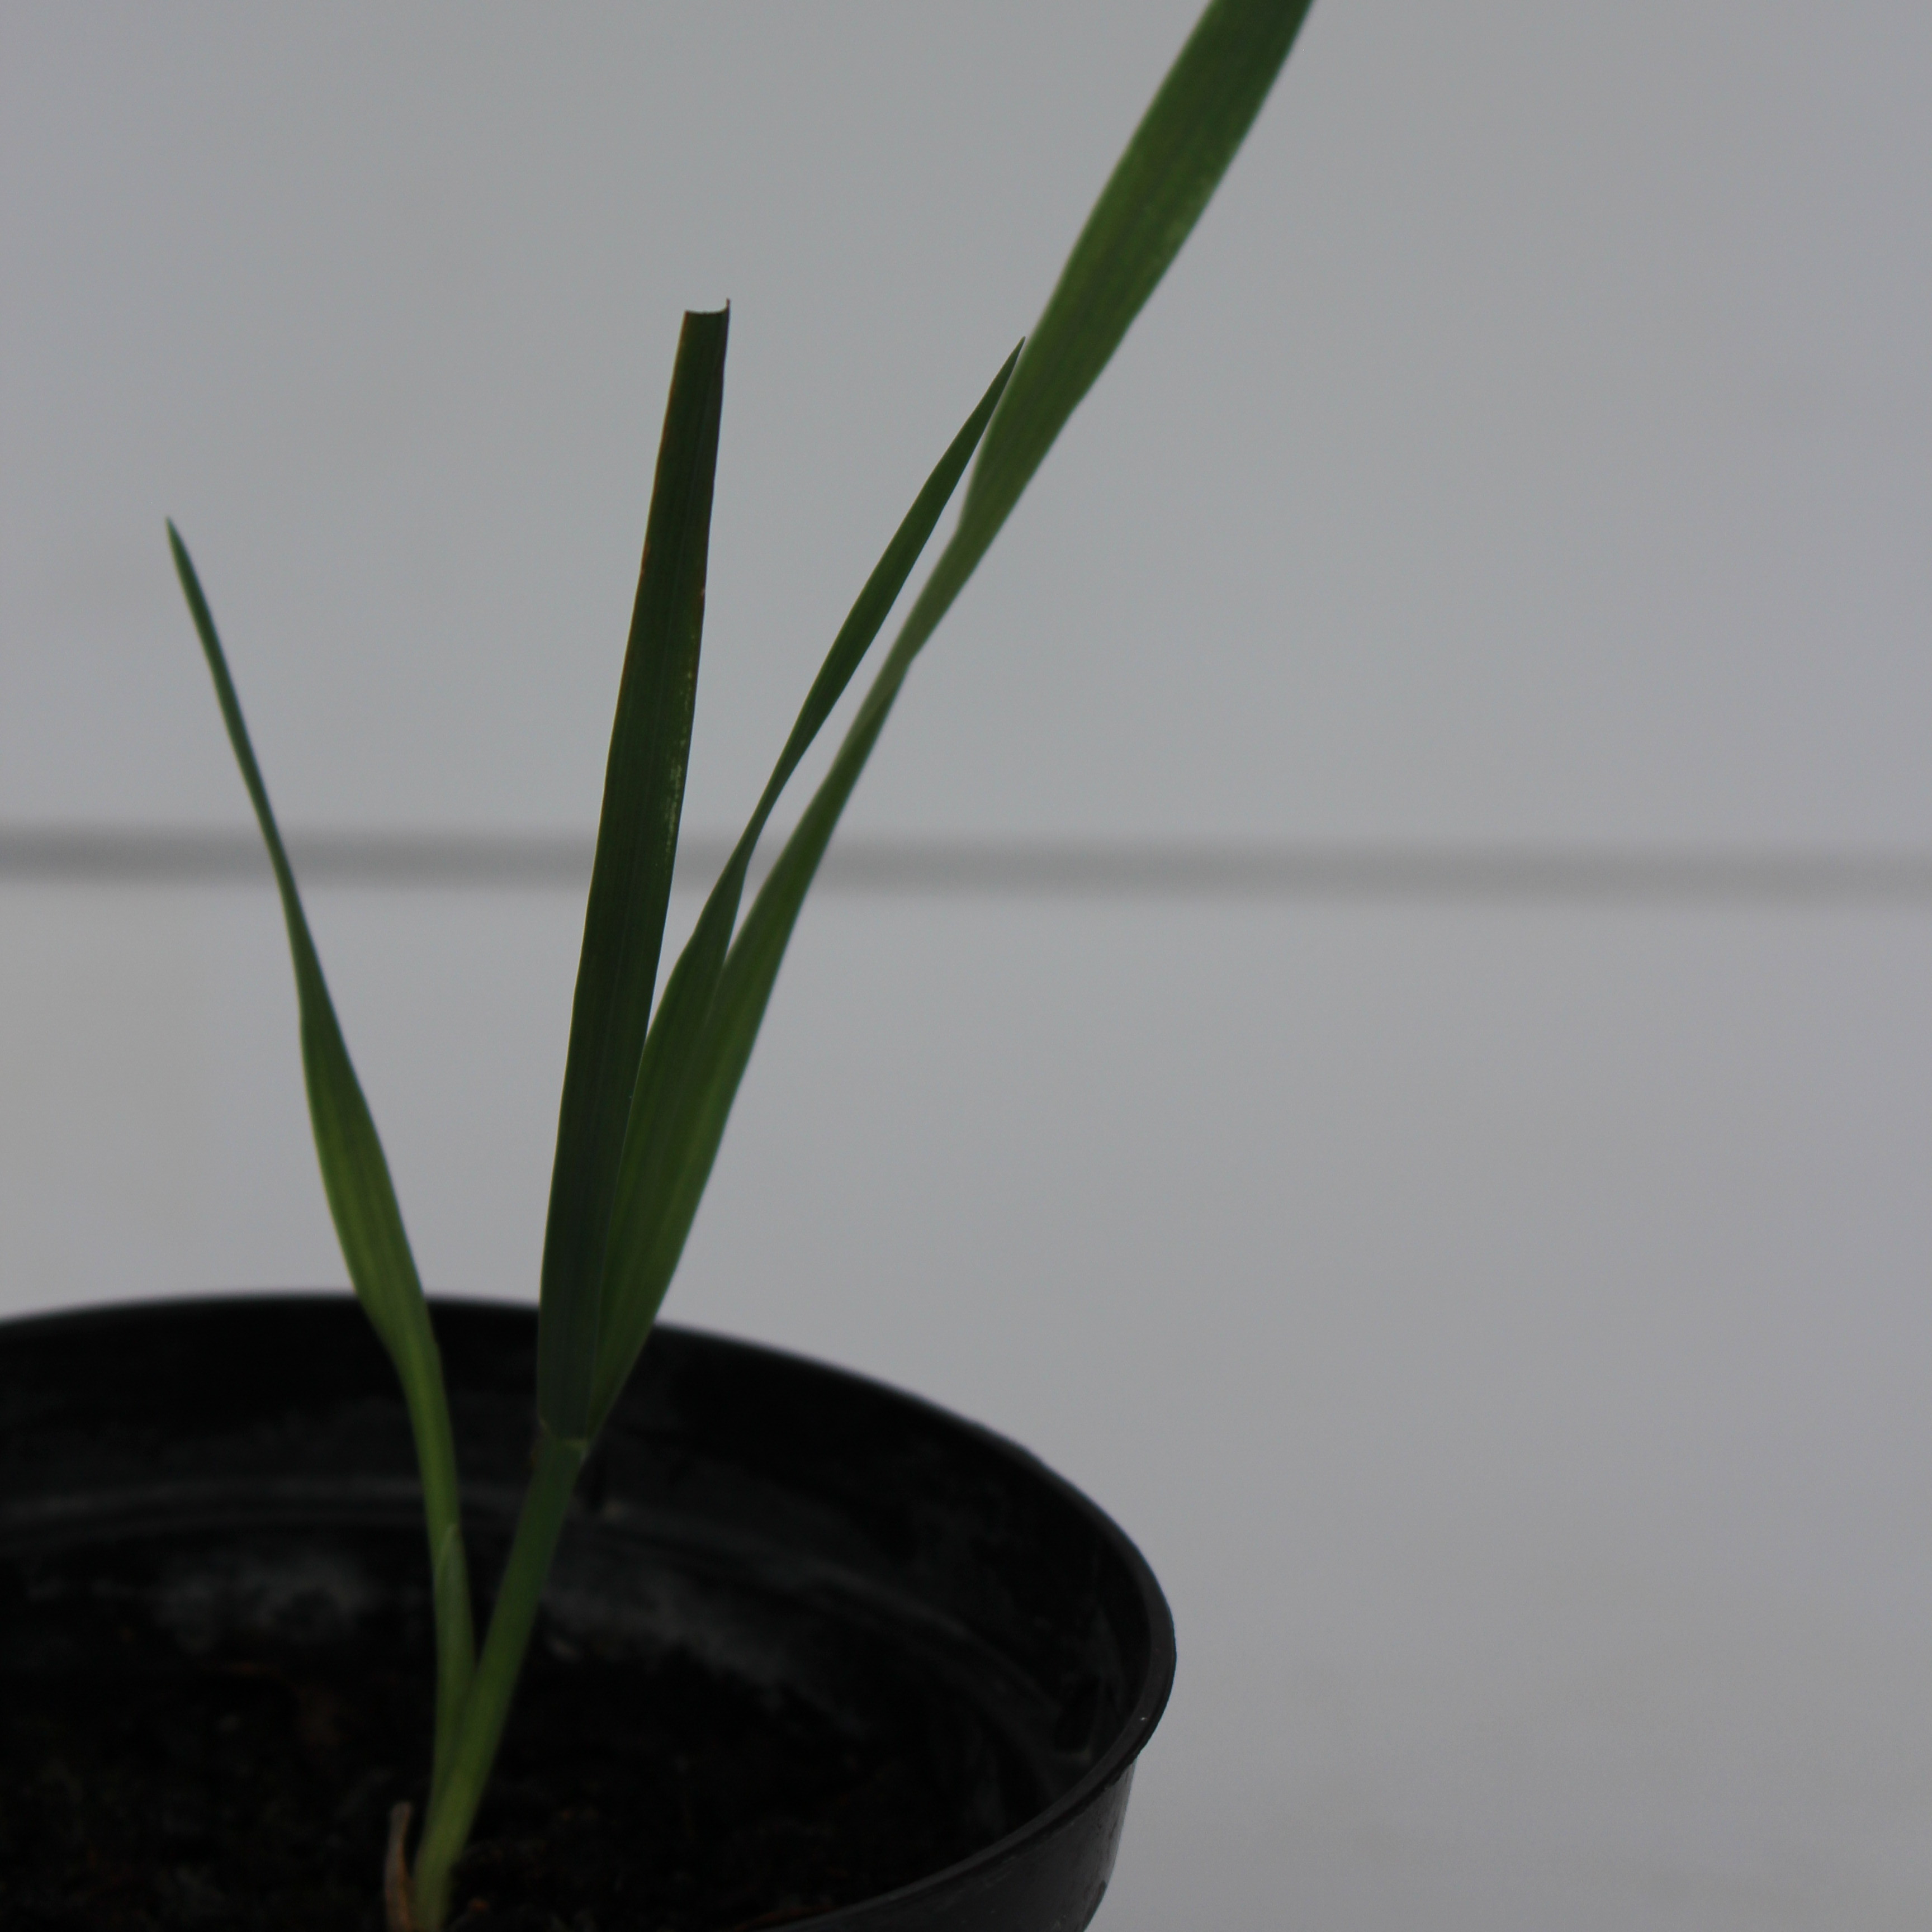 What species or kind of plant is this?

Avena sterilis
